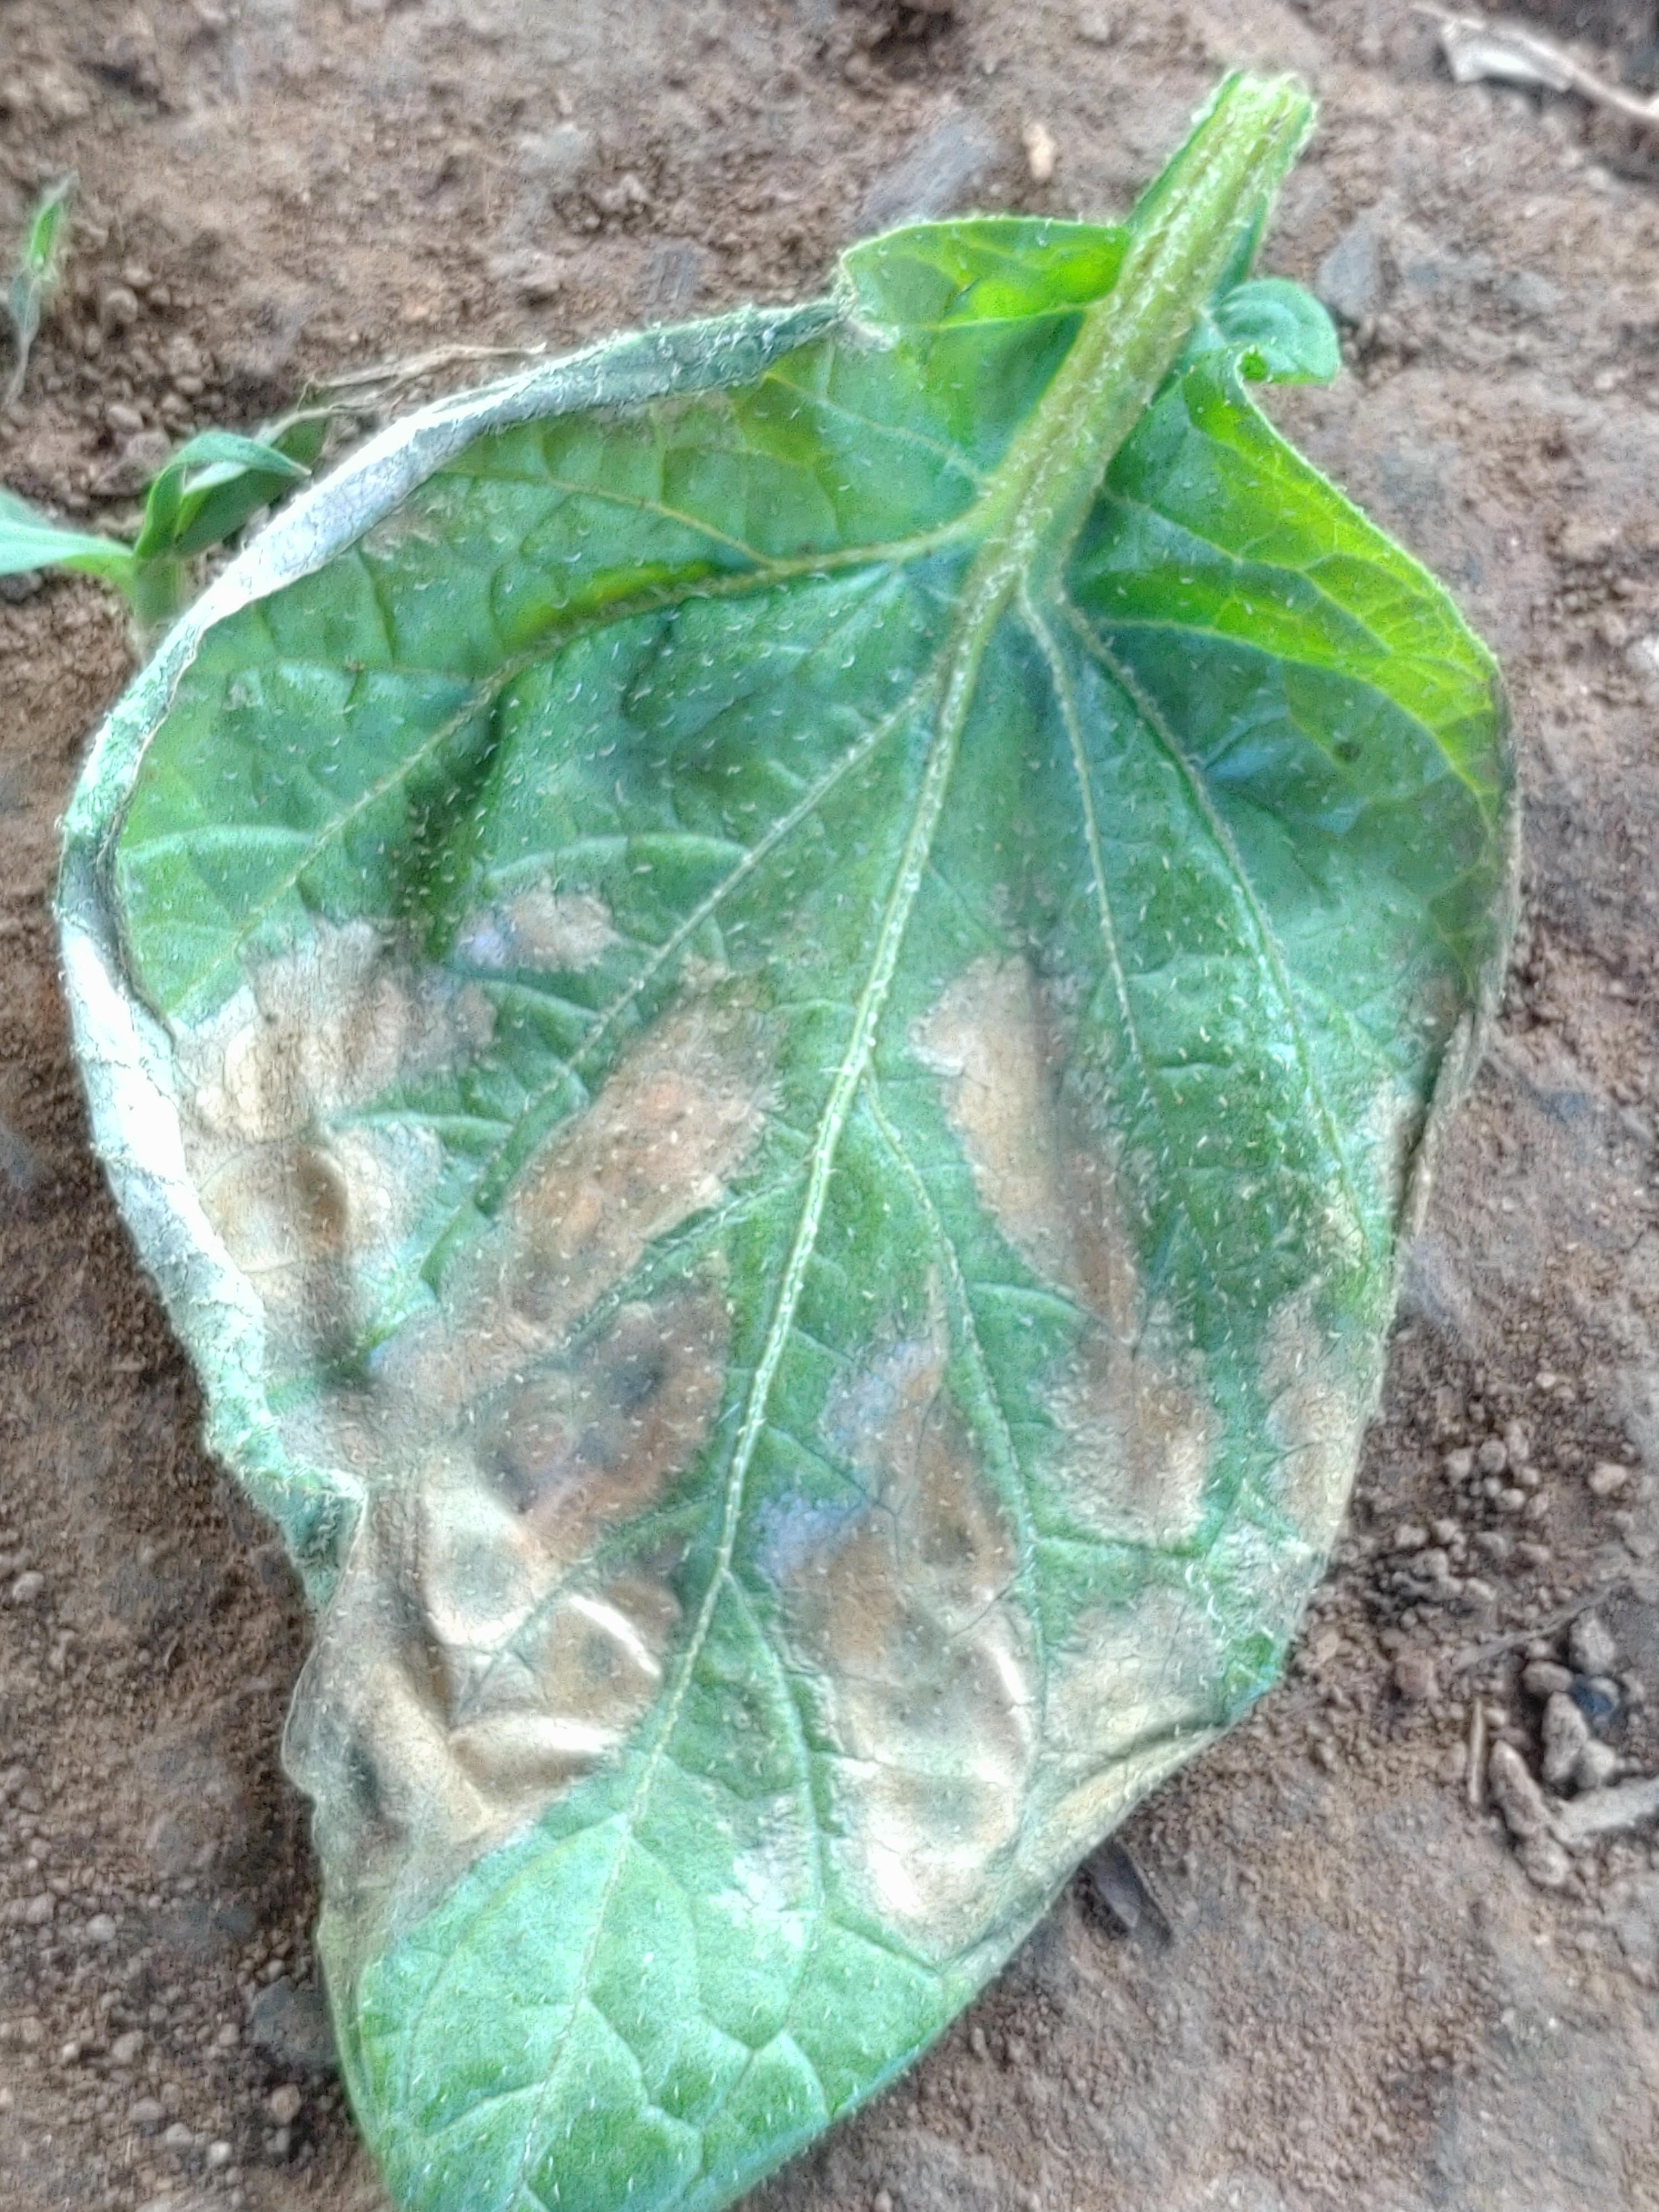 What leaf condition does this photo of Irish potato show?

early blight
